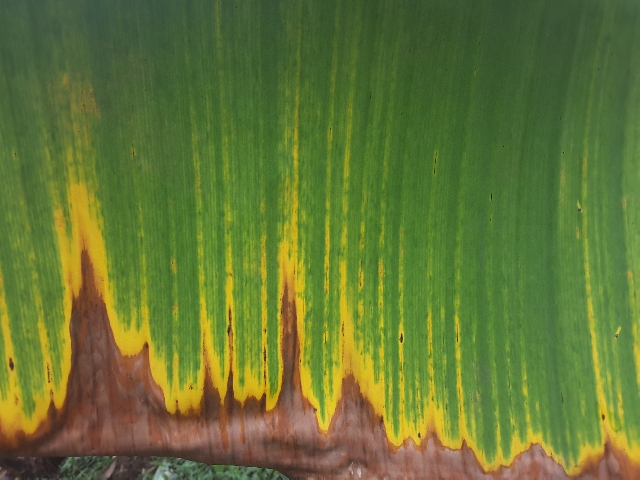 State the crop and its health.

banana, fusarium wilt race 1
